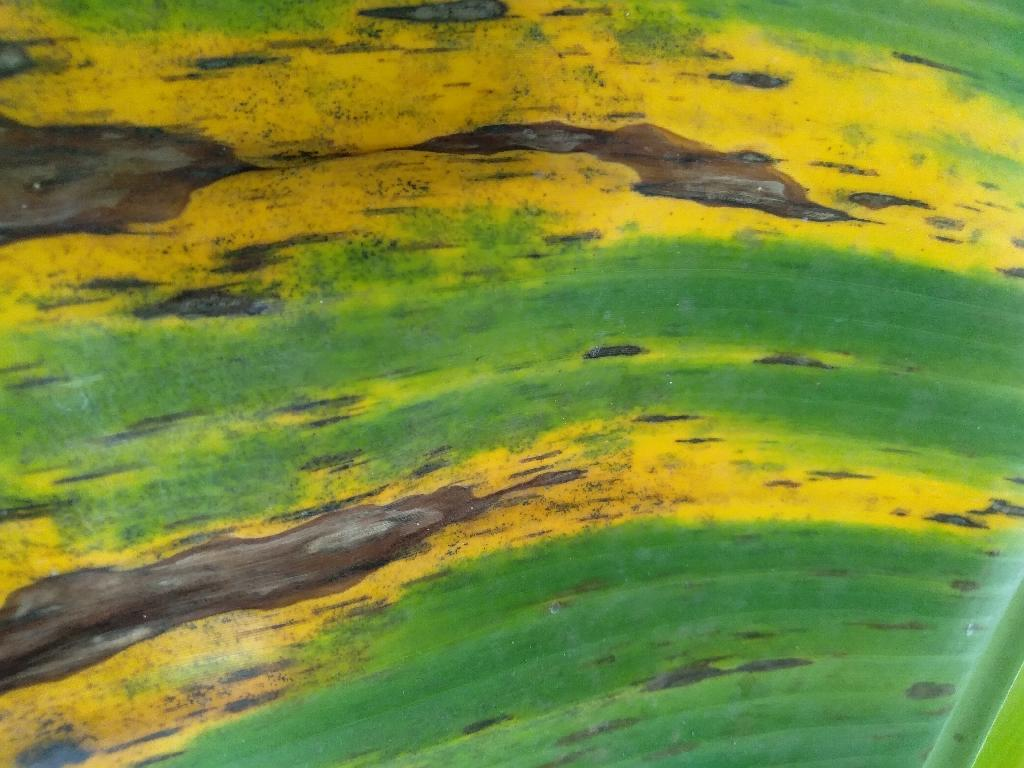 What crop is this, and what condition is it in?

banana, black sigatoka
